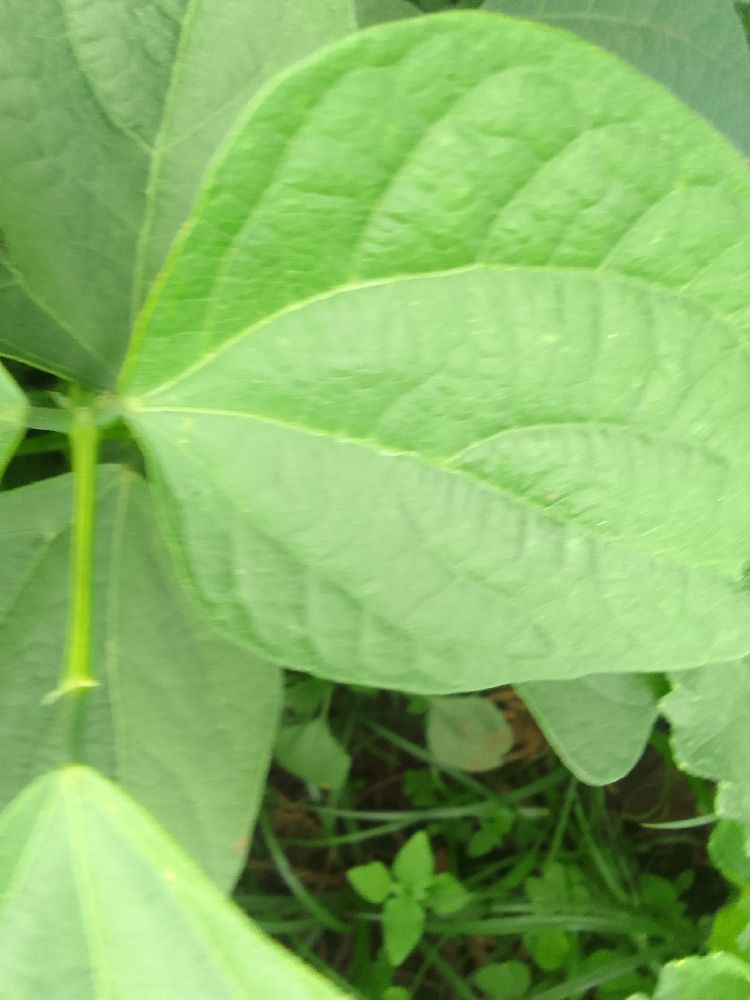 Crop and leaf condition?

common bean, healthy
